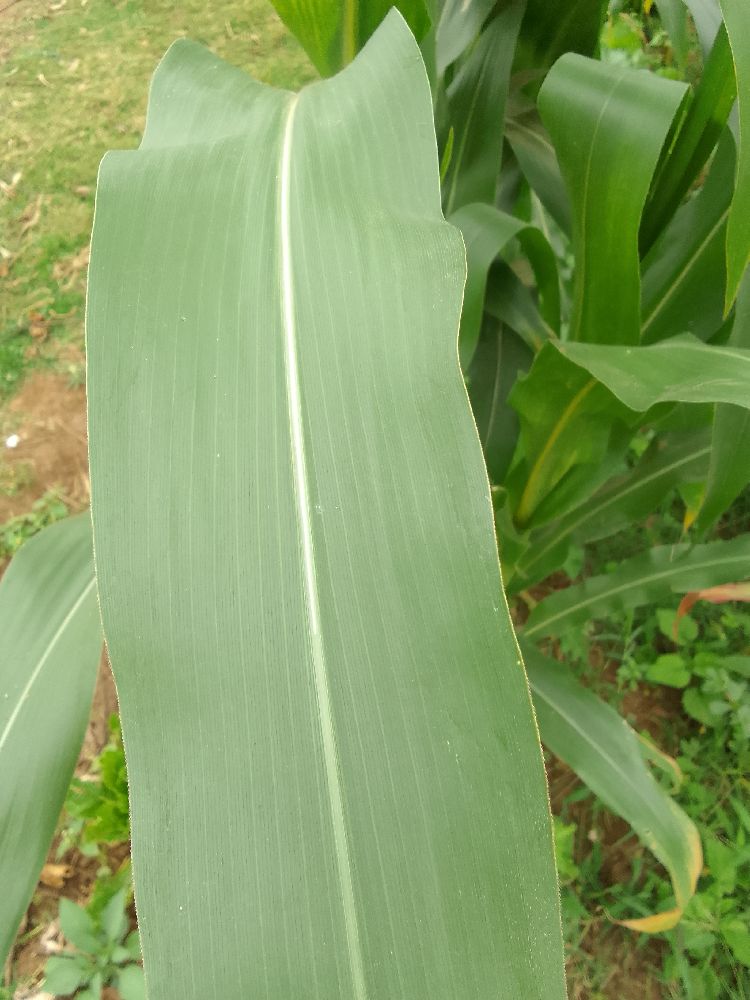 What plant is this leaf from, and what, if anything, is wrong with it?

maize, healthy
